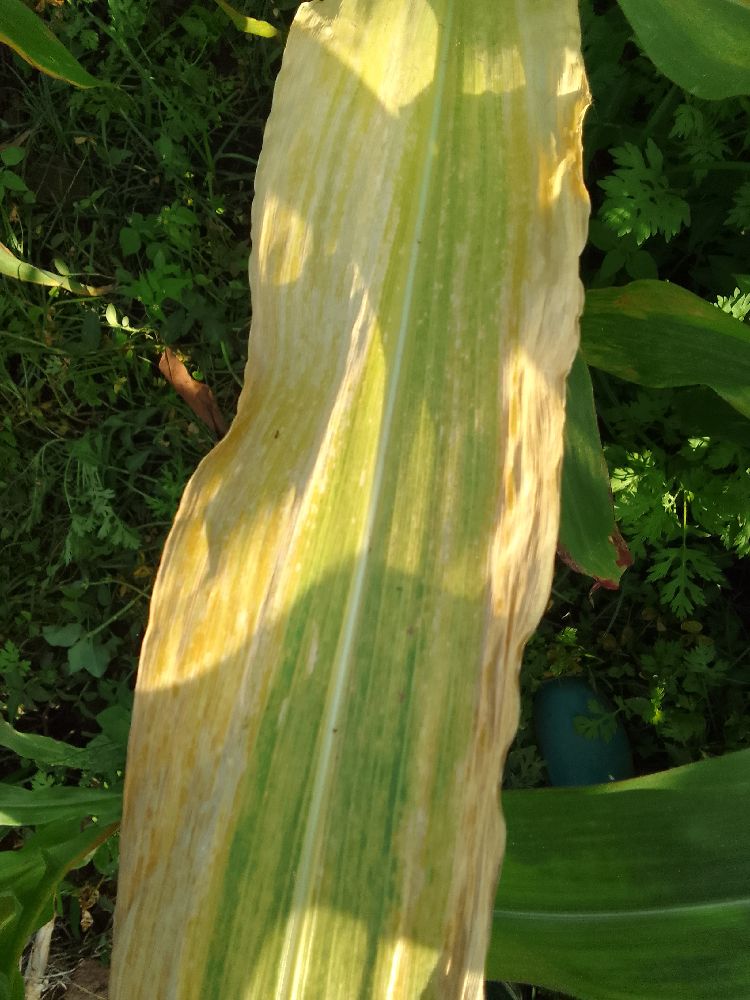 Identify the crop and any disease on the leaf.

maize, maize lethal necrosis
